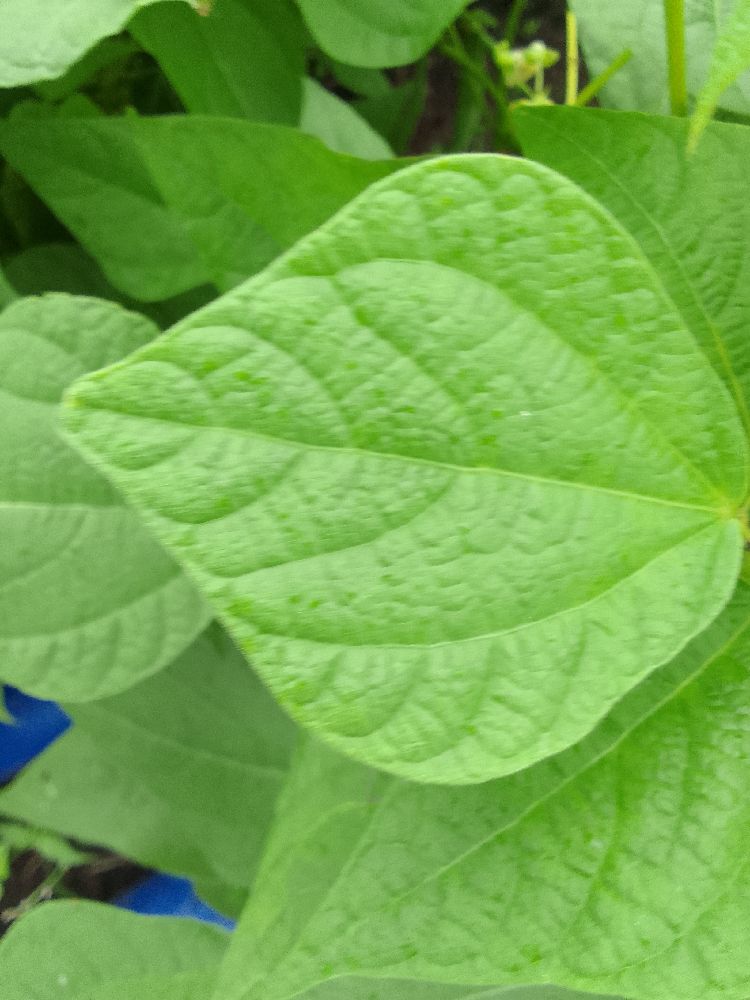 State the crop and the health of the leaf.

common bean, healthy
